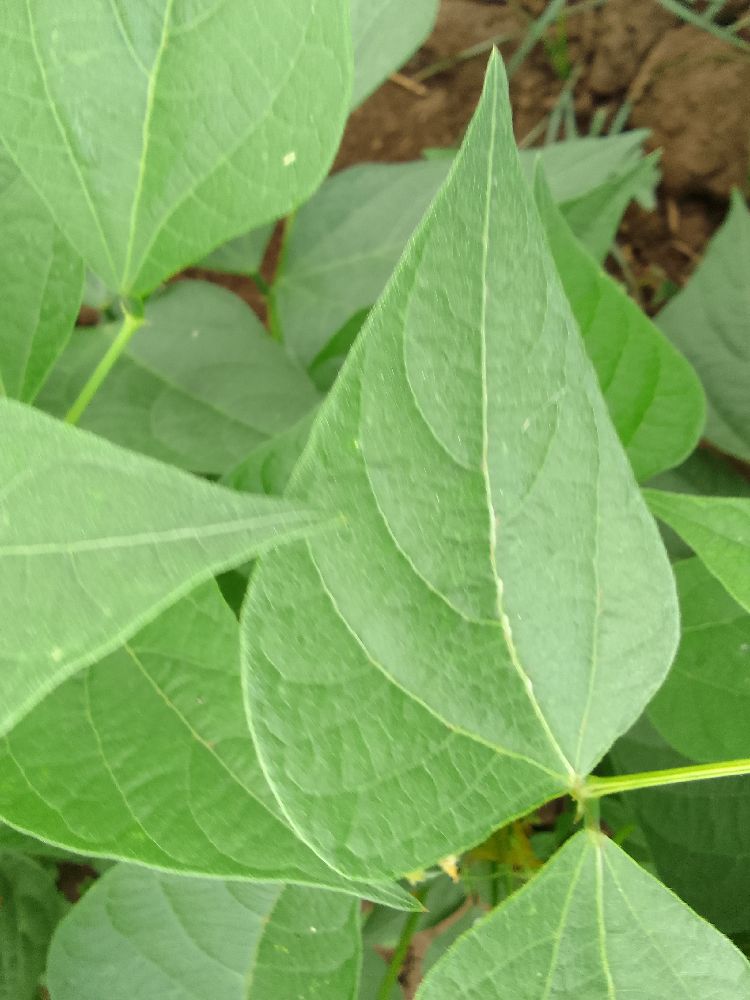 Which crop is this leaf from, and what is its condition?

common bean, healthy
